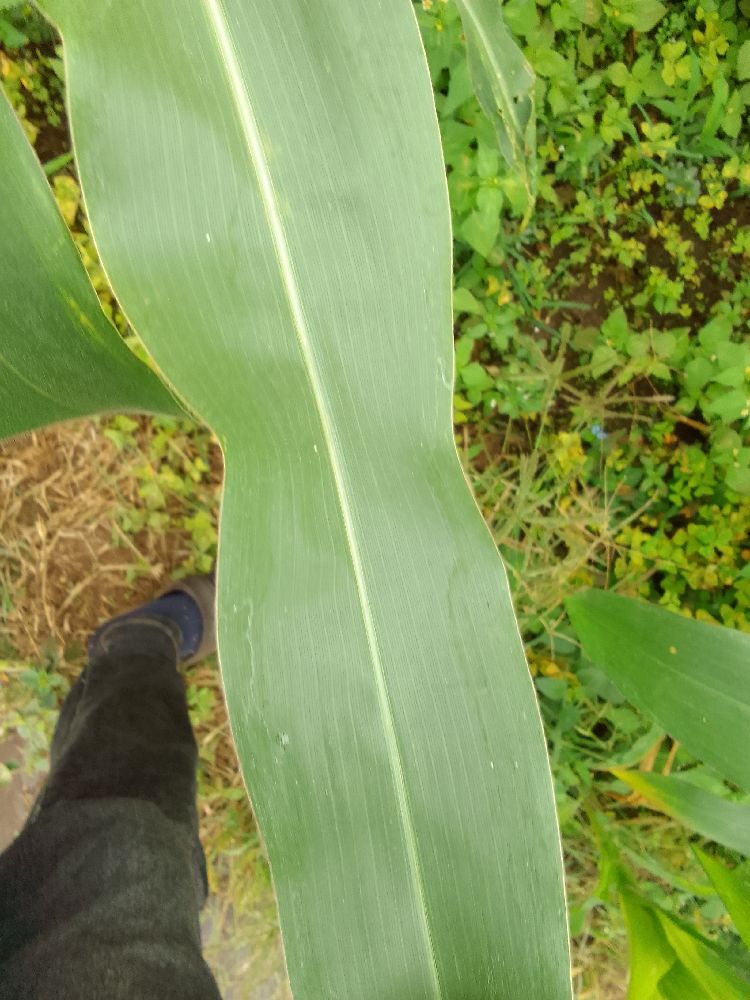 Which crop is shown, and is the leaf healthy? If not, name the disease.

maize, healthy
